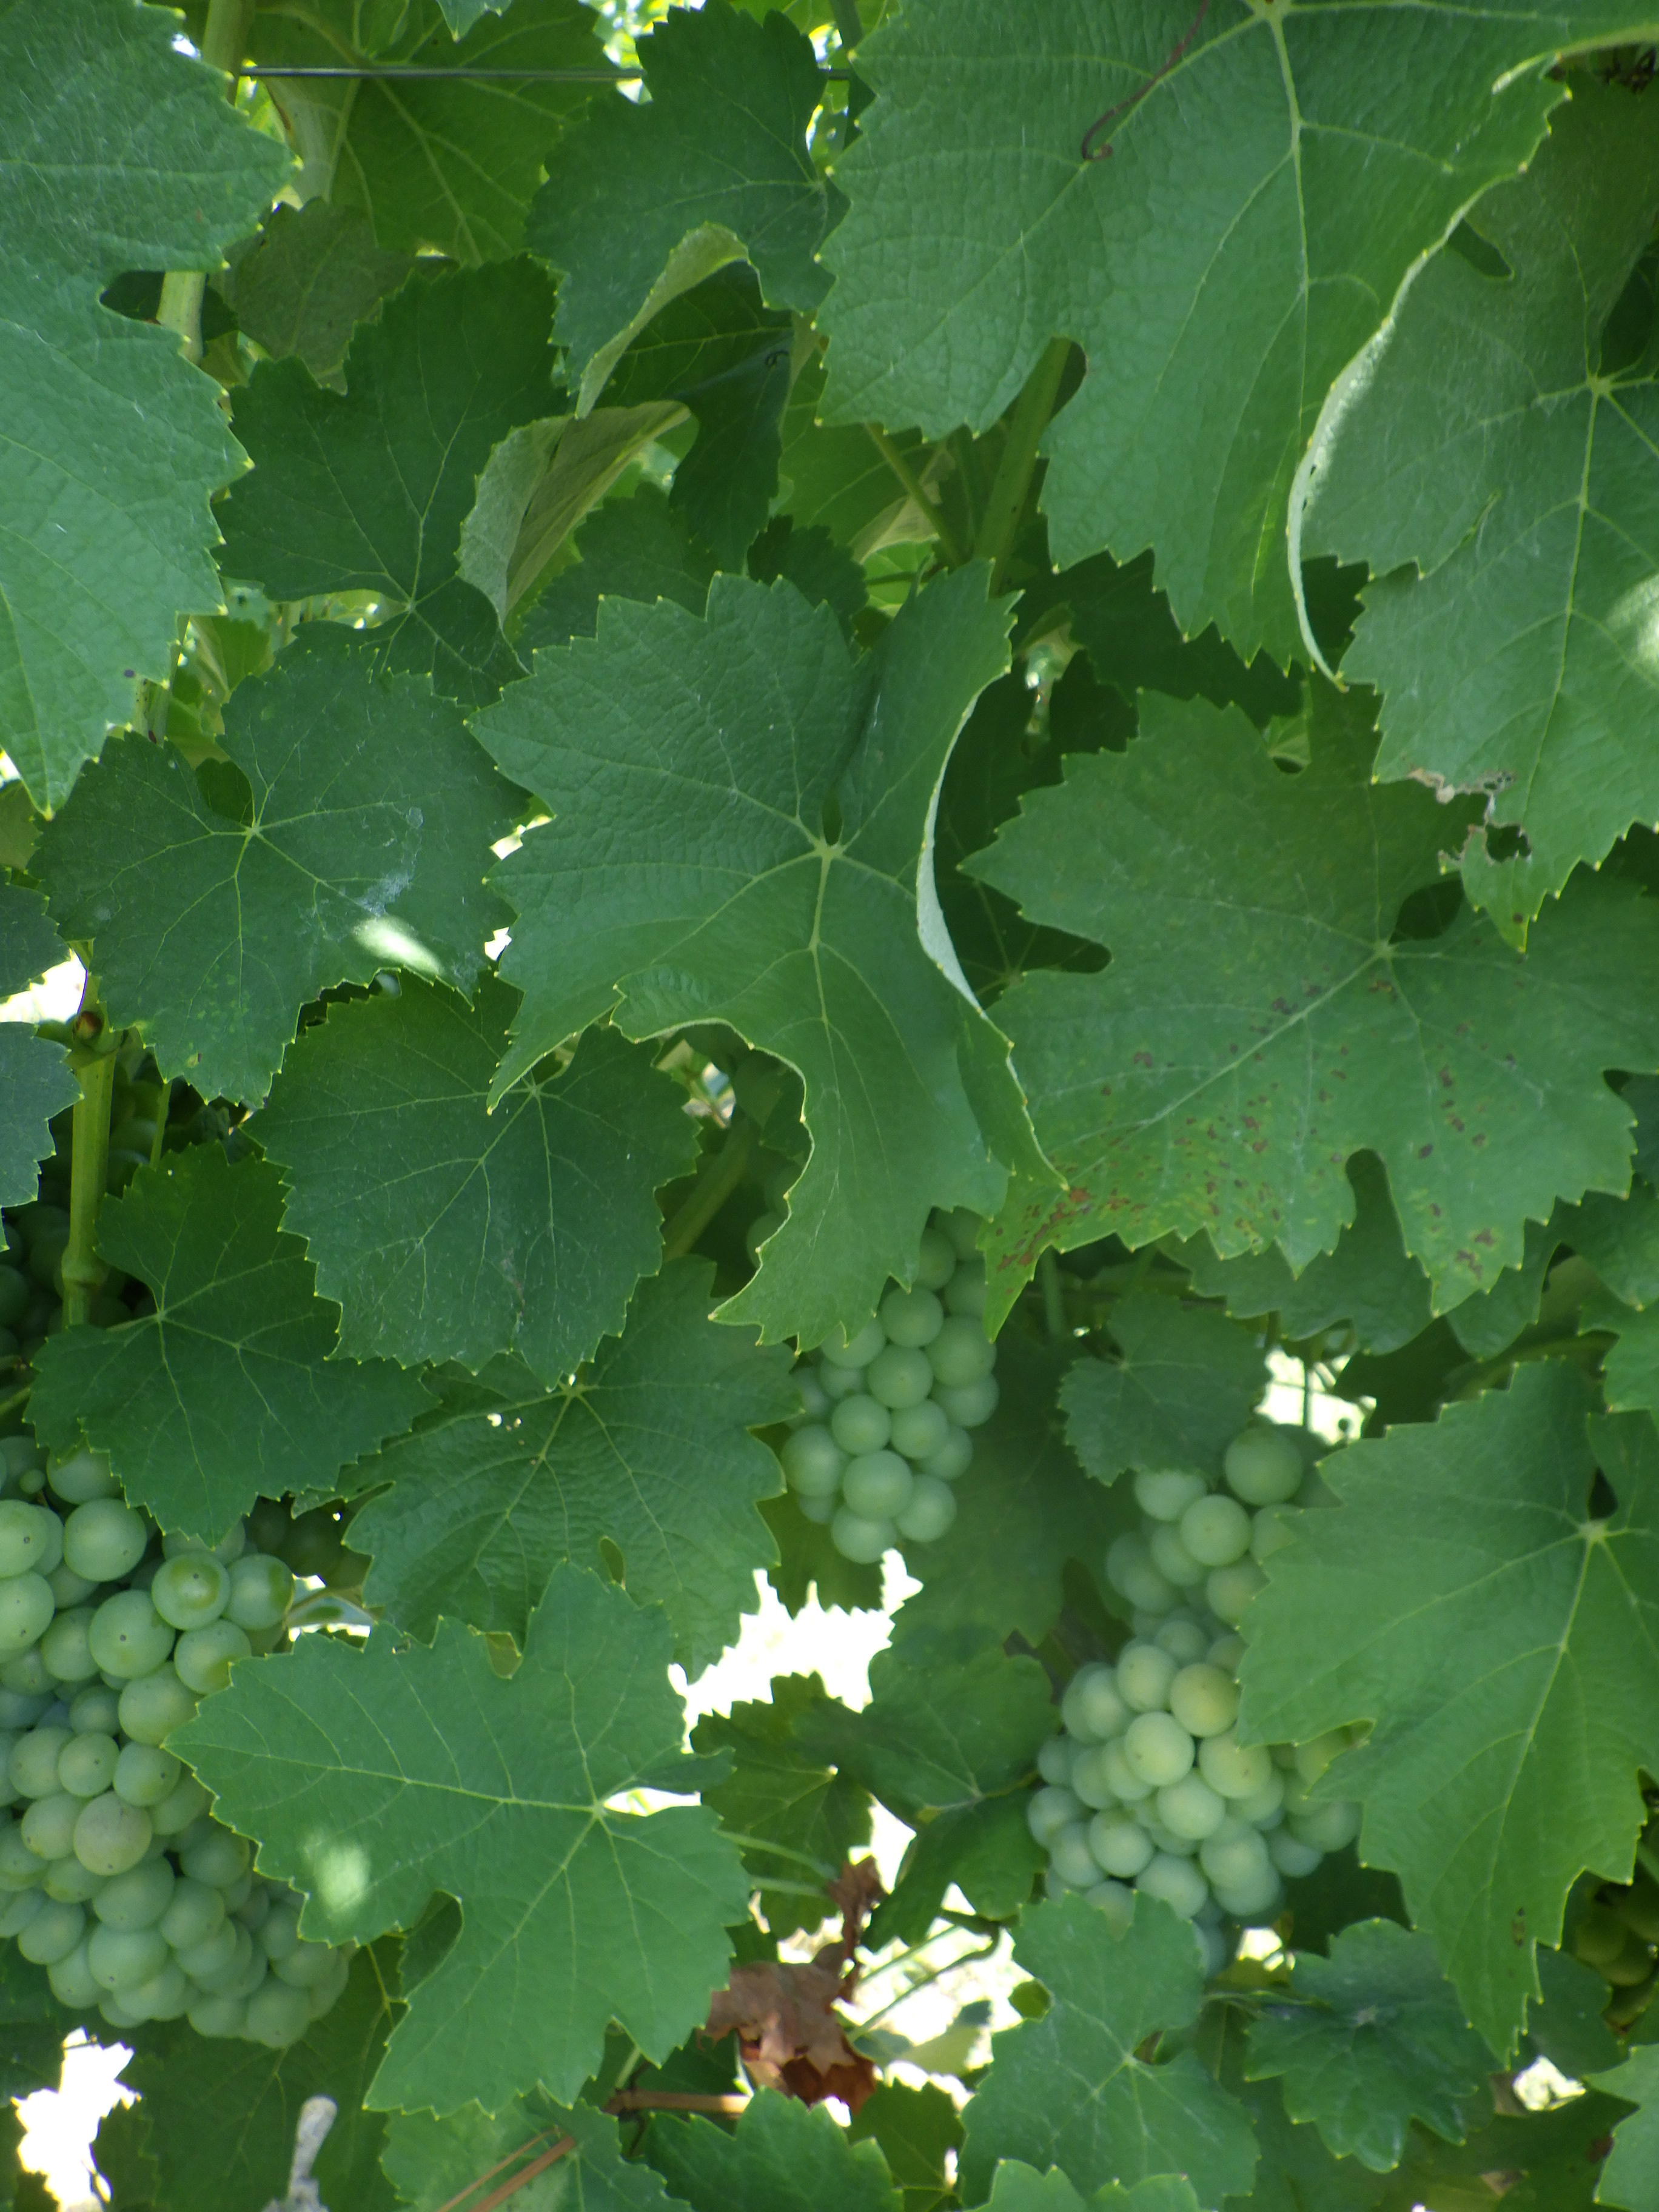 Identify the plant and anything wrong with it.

grapevine, downy mildew
